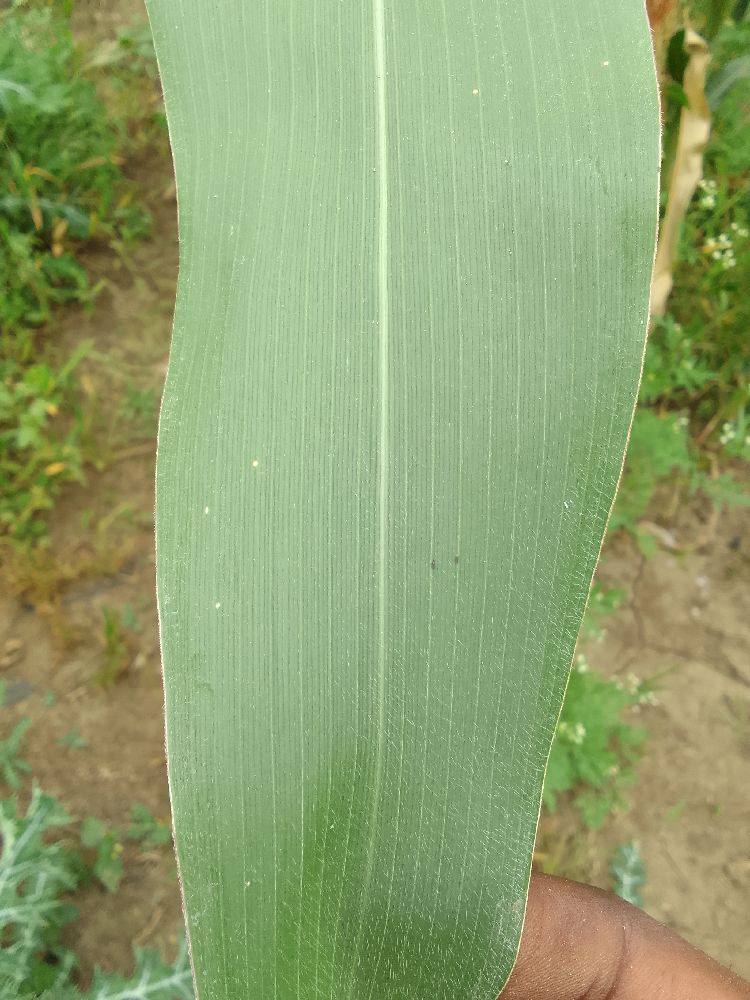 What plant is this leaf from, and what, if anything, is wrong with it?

maize, healthy
